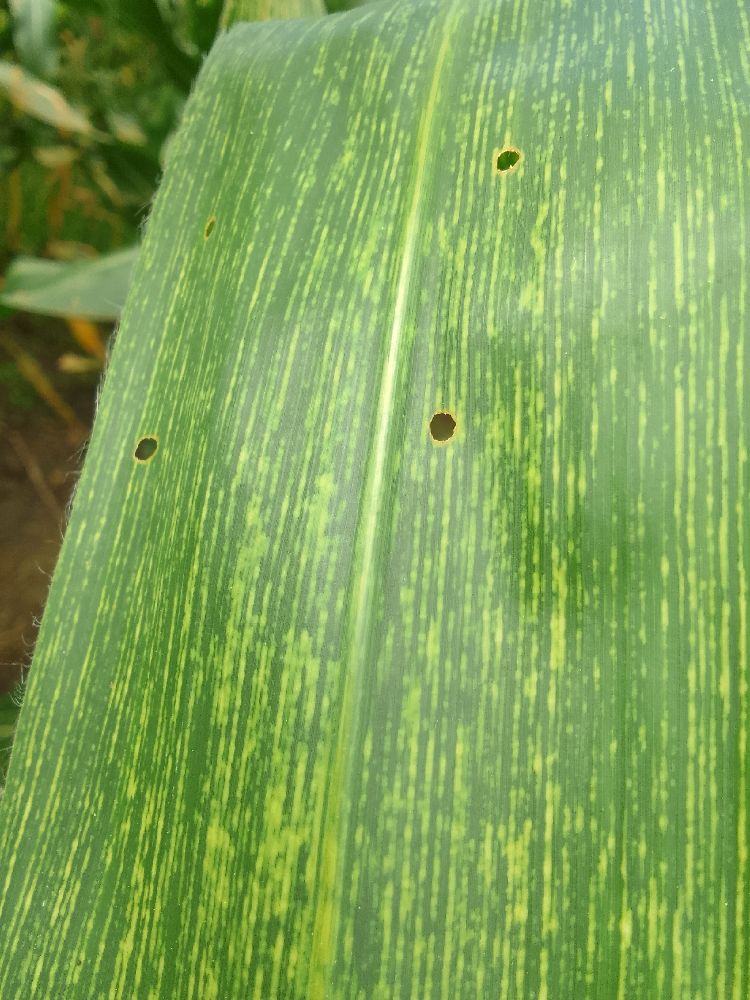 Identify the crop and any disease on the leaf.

maize, maize streak virus
